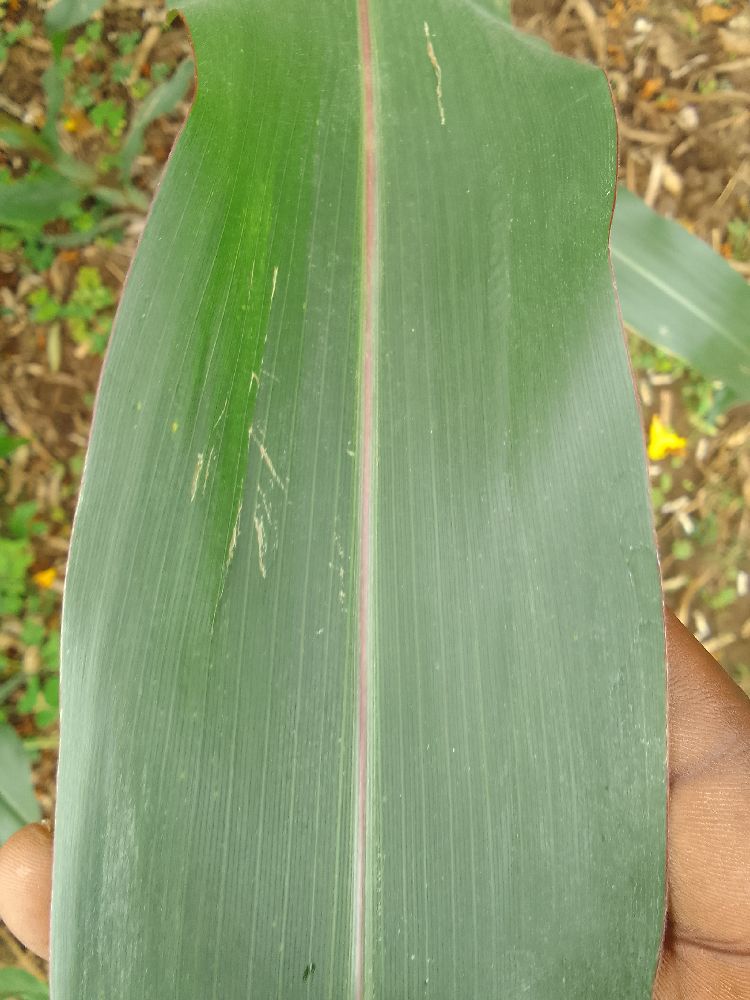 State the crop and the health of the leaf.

maize, healthy
